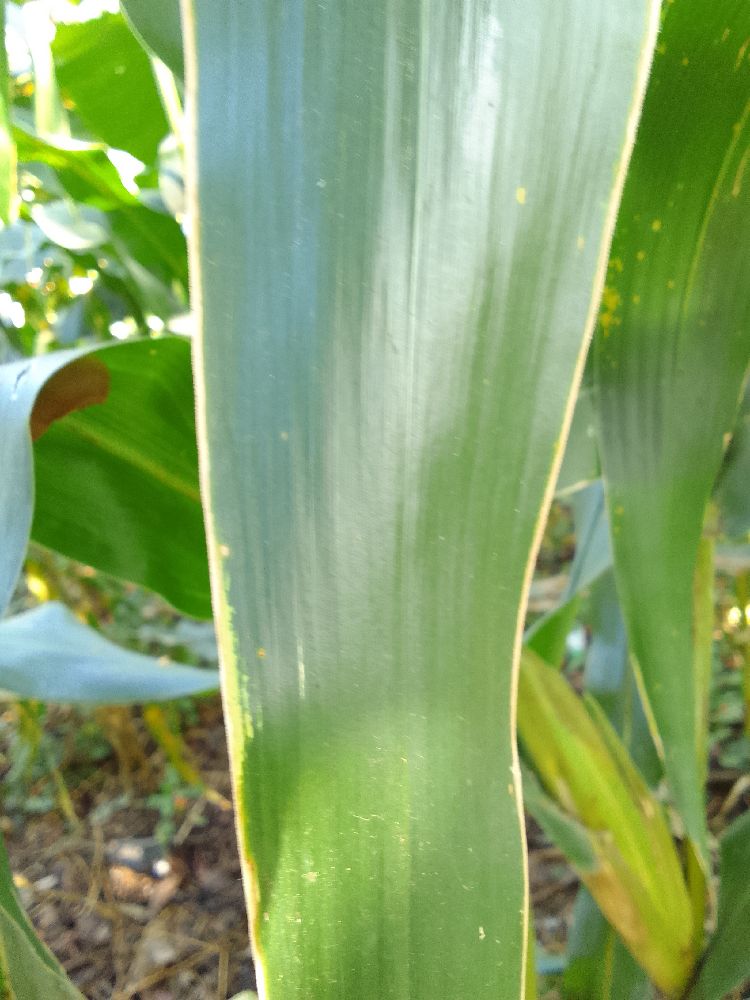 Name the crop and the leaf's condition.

maize, healthy
